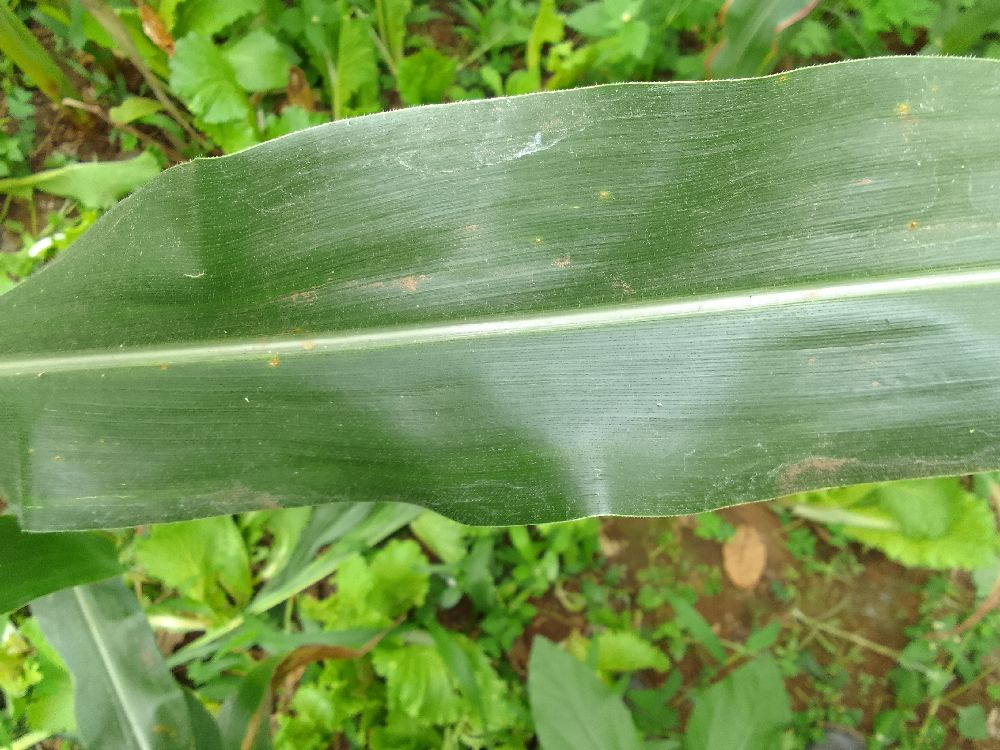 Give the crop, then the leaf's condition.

maize, healthy
